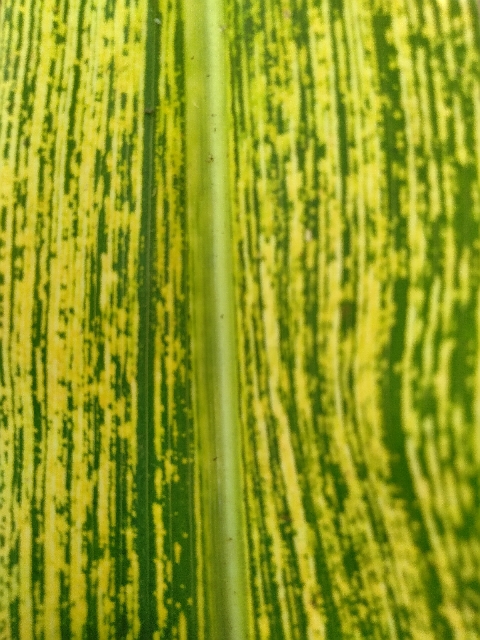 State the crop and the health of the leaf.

maize, maize streak virus
